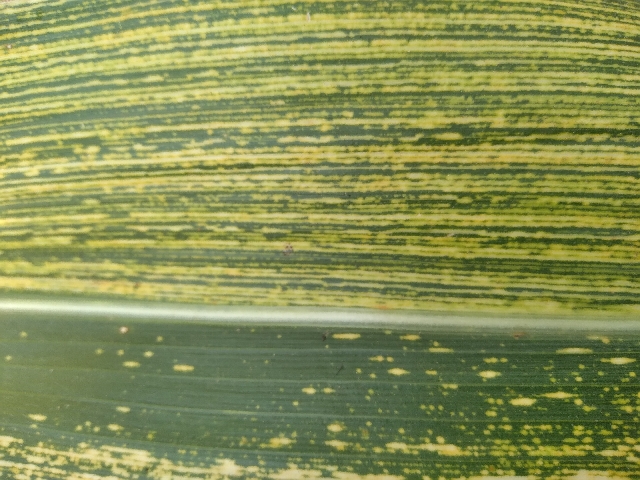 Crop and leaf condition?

maize, maize streak virus
